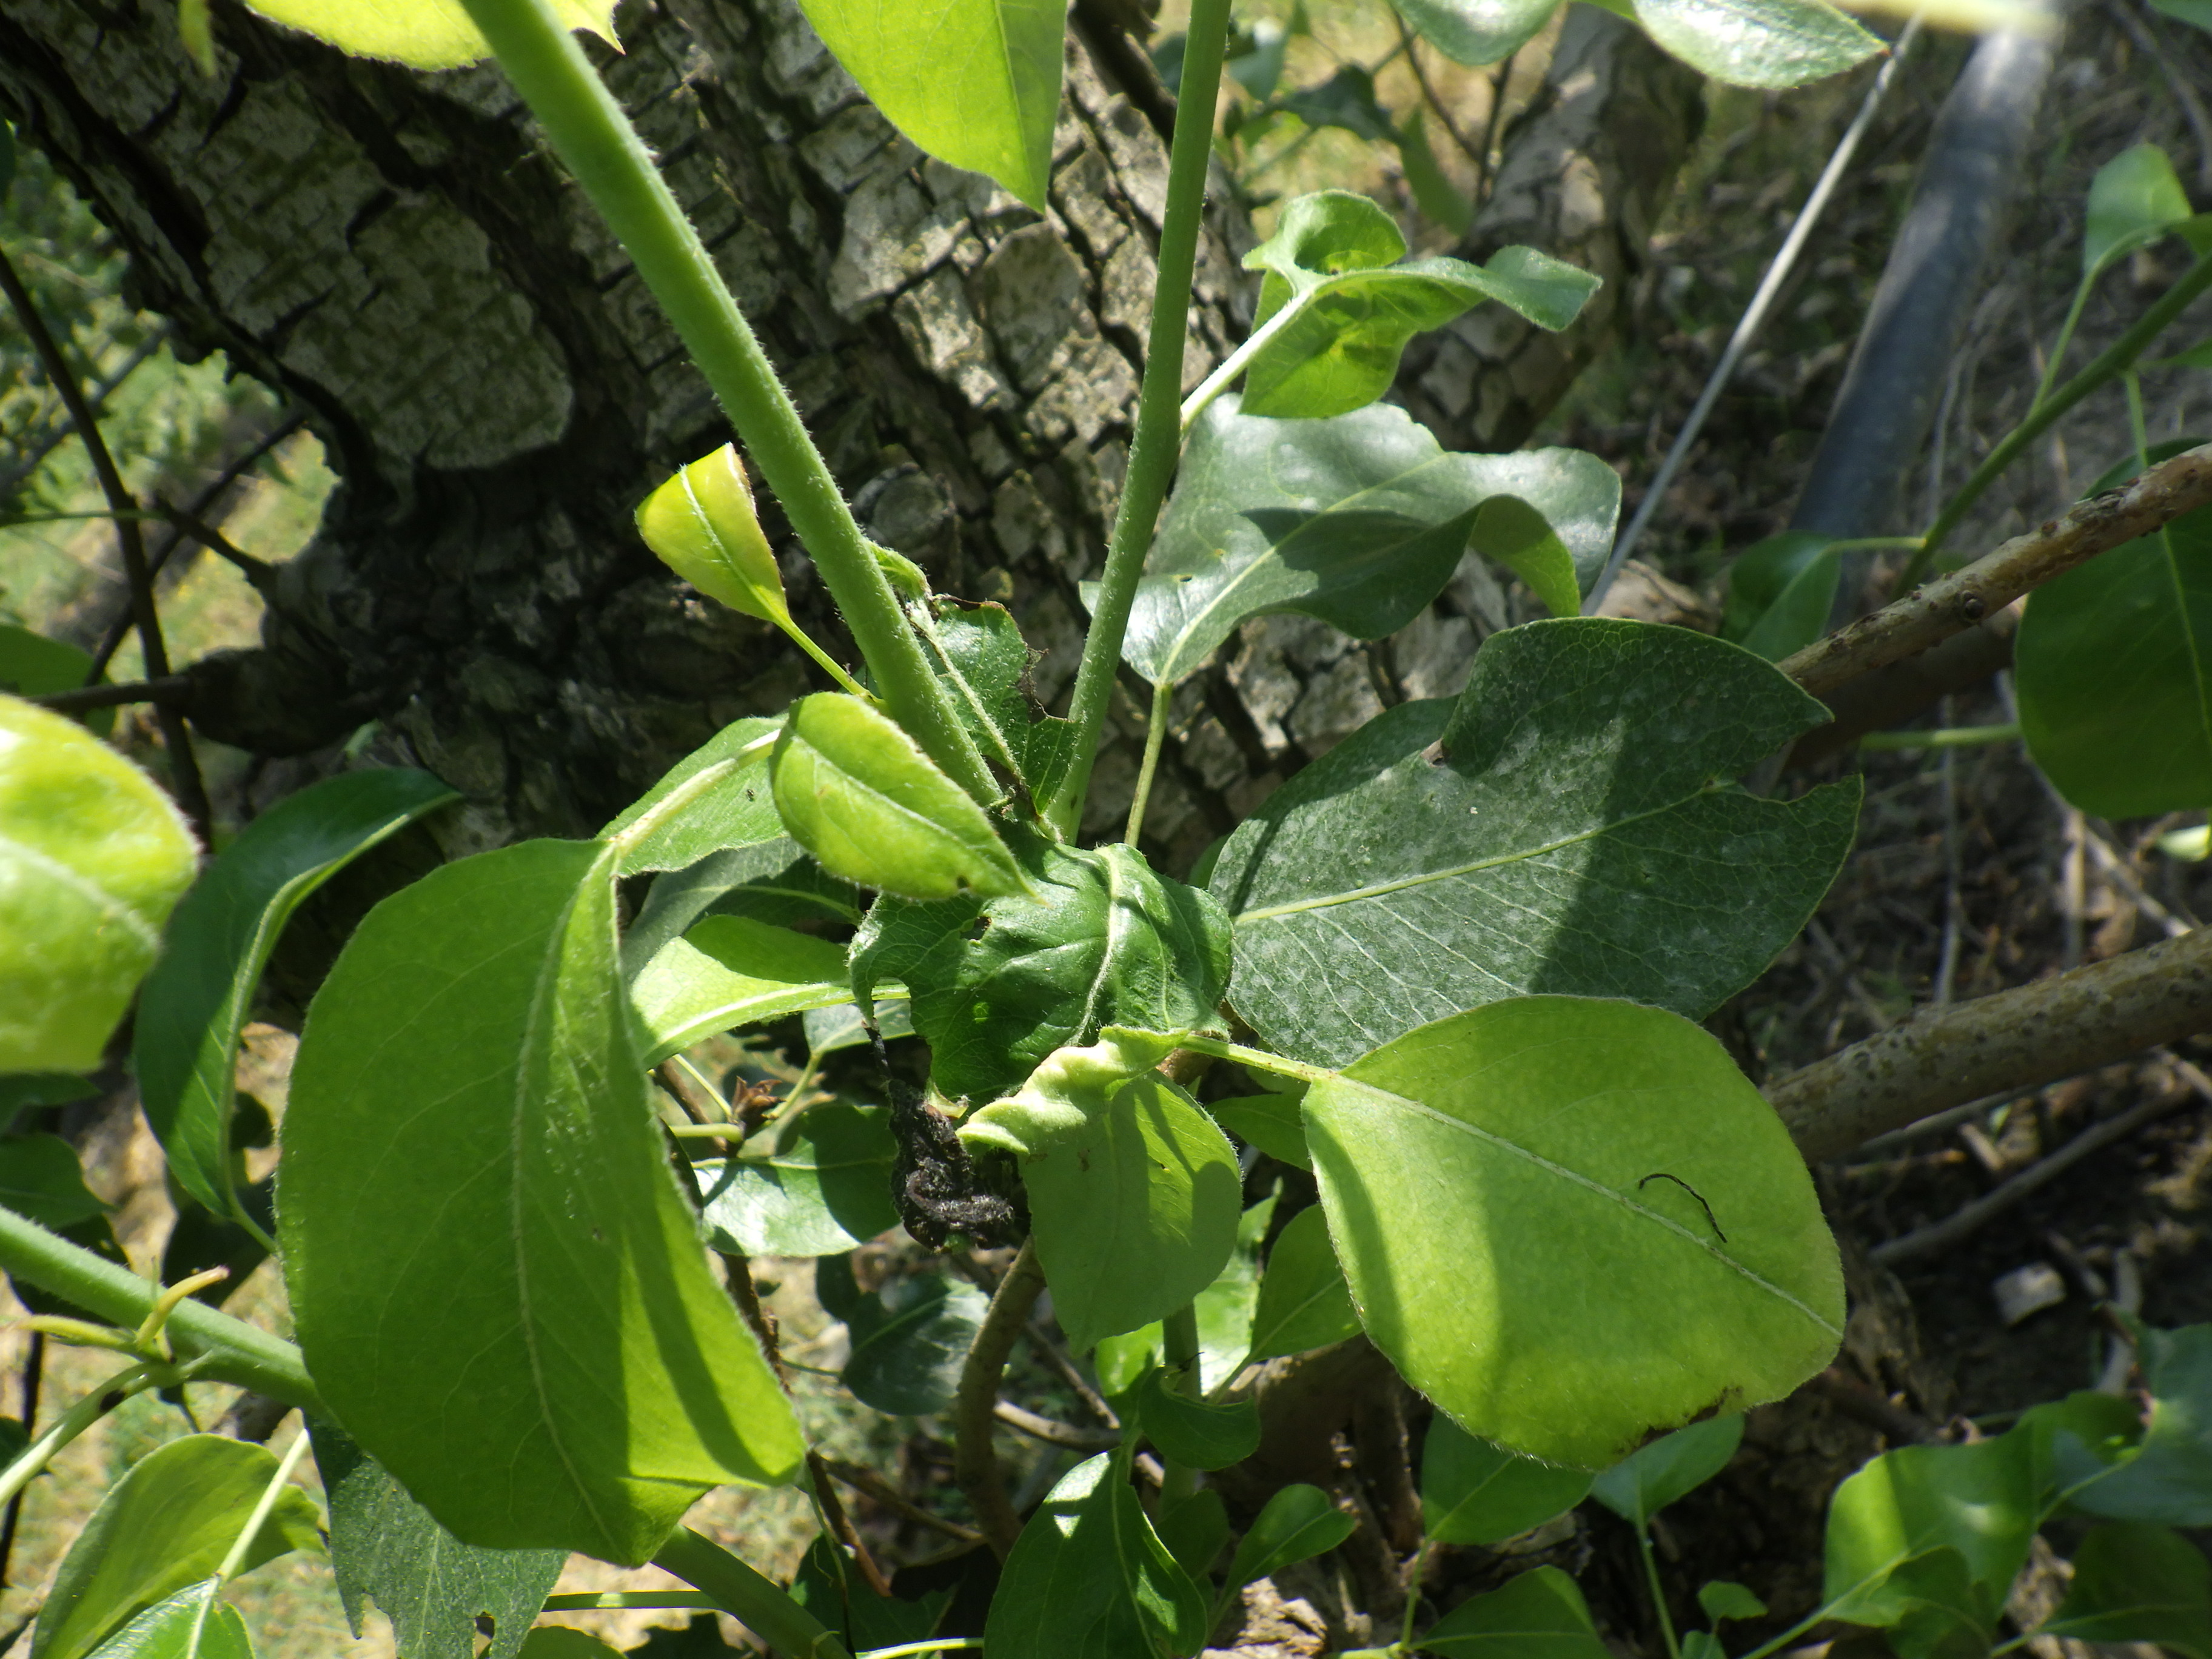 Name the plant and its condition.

pear, aphids, phytophagous
